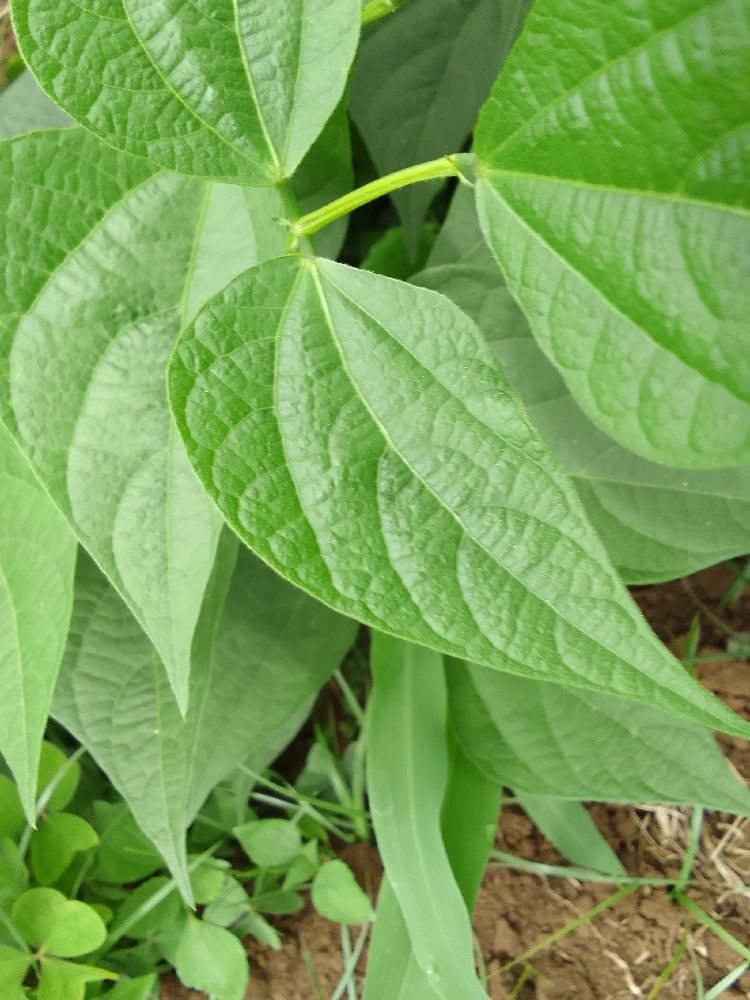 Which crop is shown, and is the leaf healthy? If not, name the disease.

common bean, healthy
